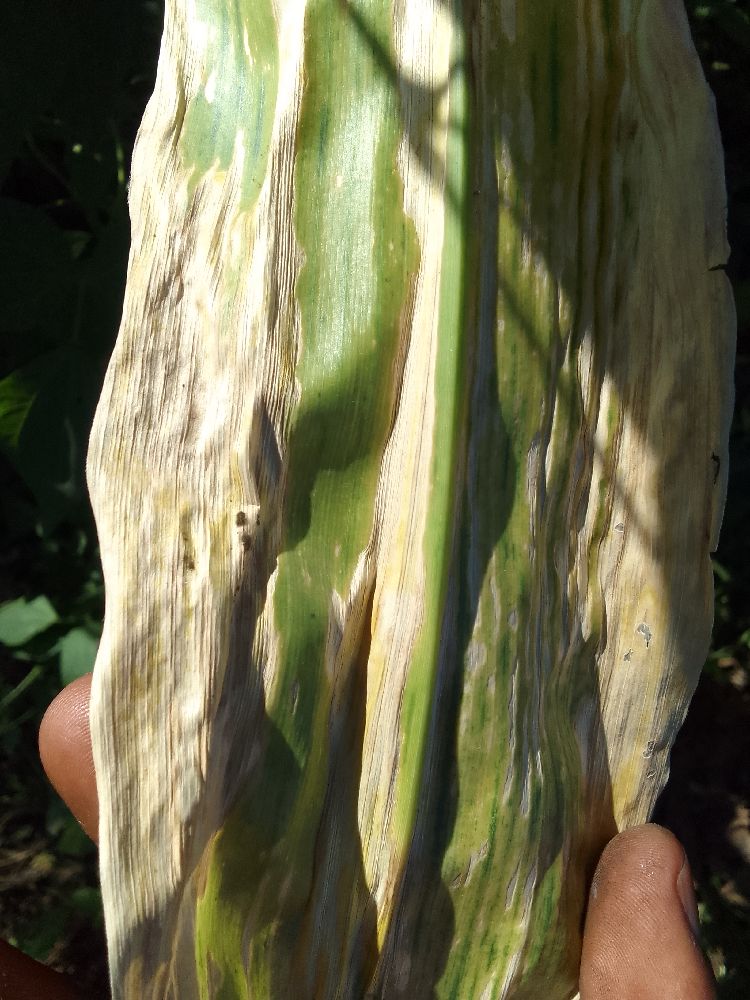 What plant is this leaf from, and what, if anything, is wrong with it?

maize, maize lethal necrosis
